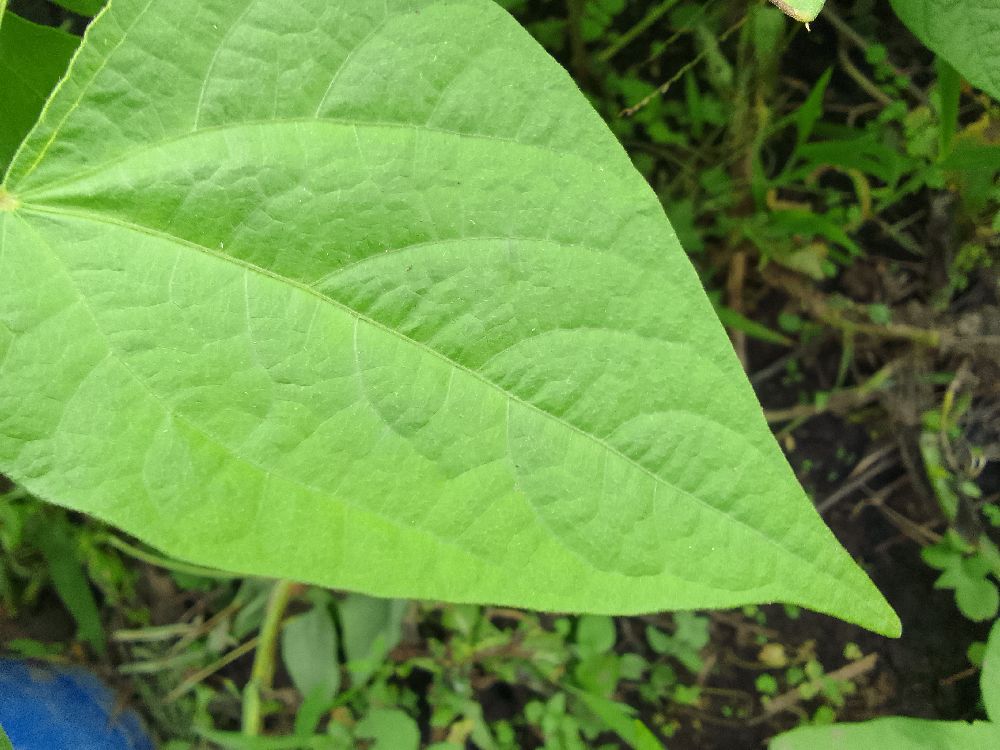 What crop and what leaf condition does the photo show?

common bean, healthy
